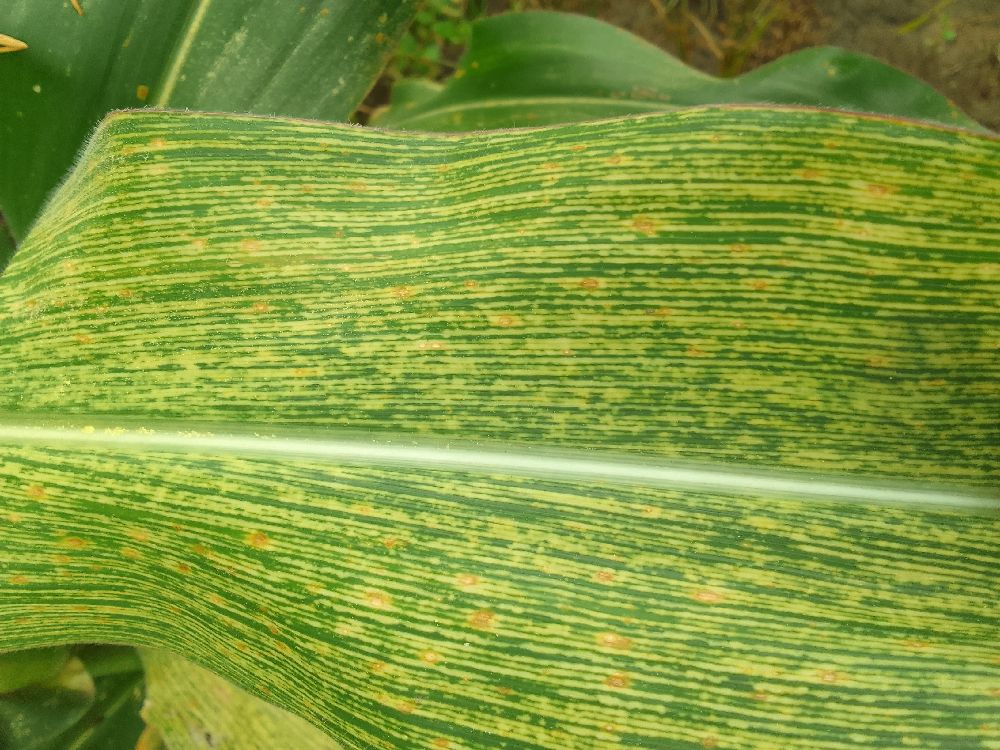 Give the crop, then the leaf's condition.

maize, maize streak virus
